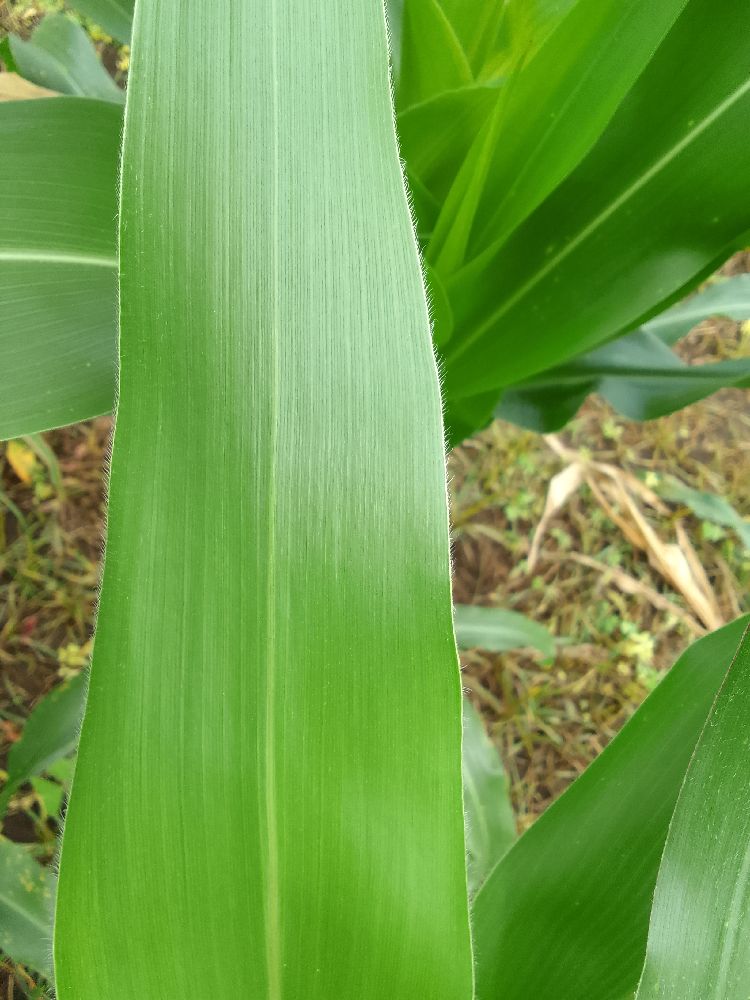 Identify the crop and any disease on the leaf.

maize, healthy
